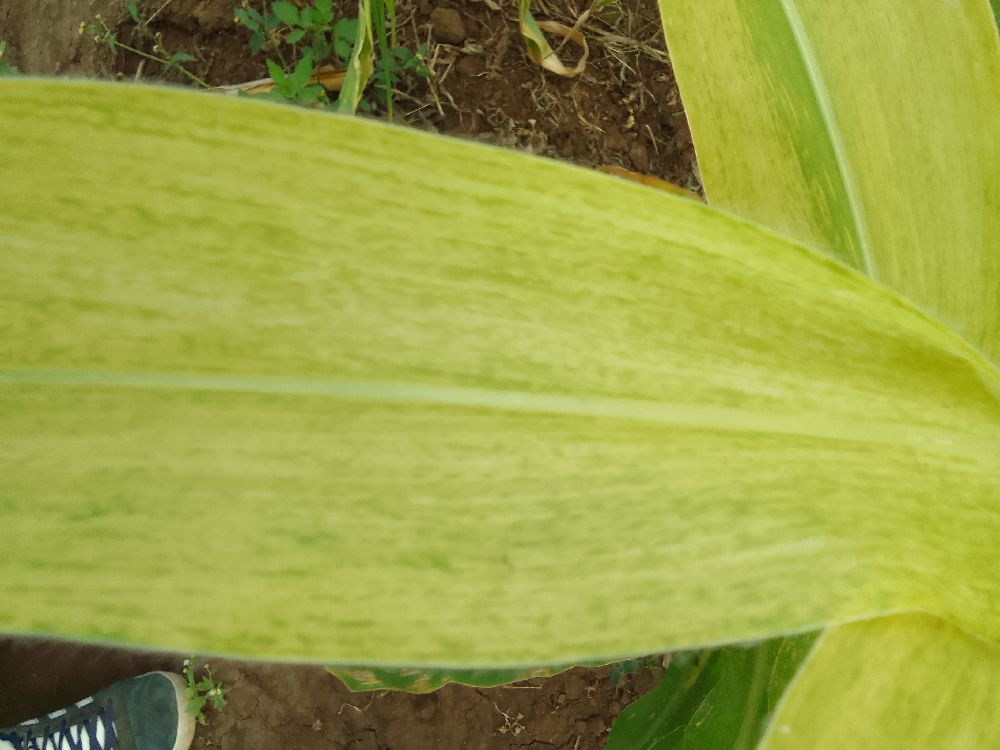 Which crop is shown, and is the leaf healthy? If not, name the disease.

maize, maize lethal necrosis
